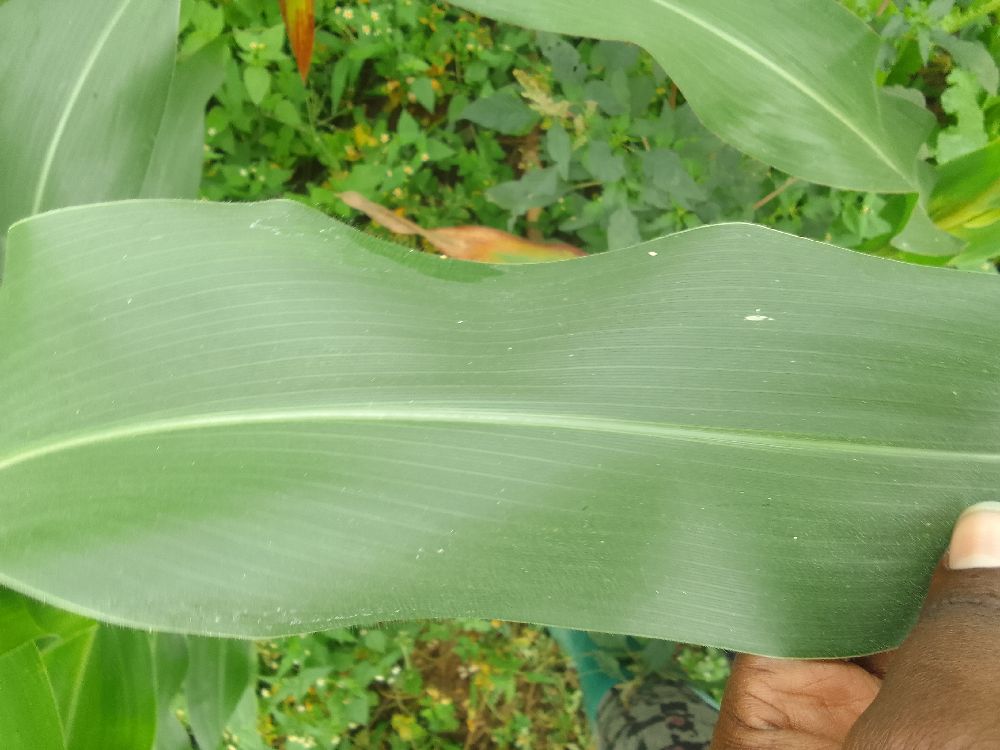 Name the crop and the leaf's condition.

maize, healthy
